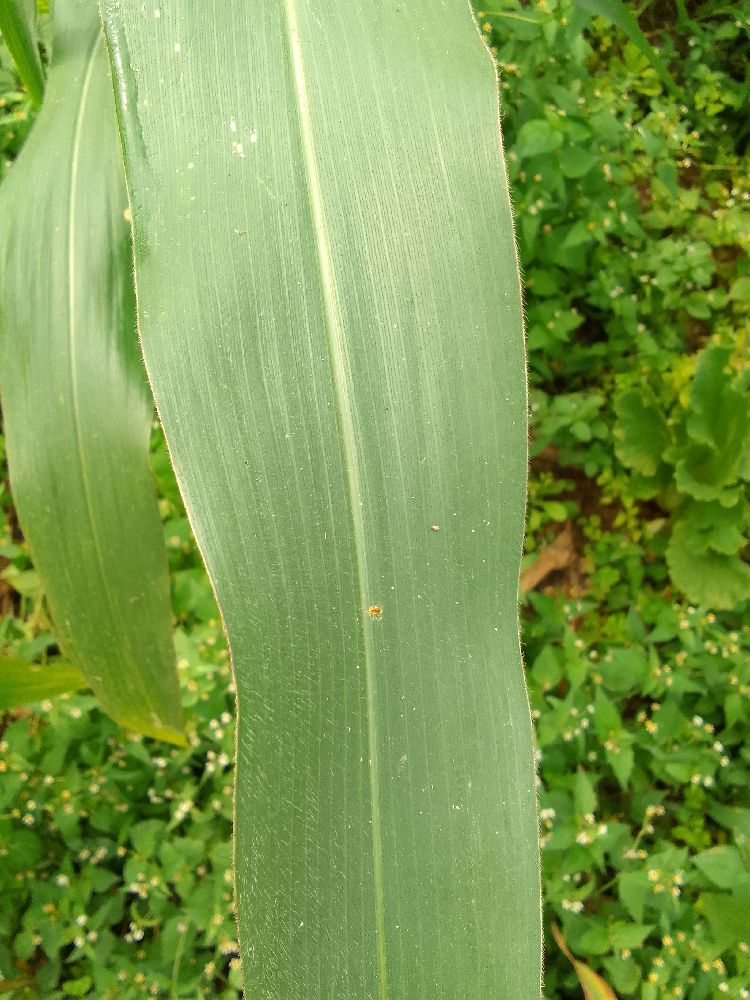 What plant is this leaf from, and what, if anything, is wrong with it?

maize, healthy
